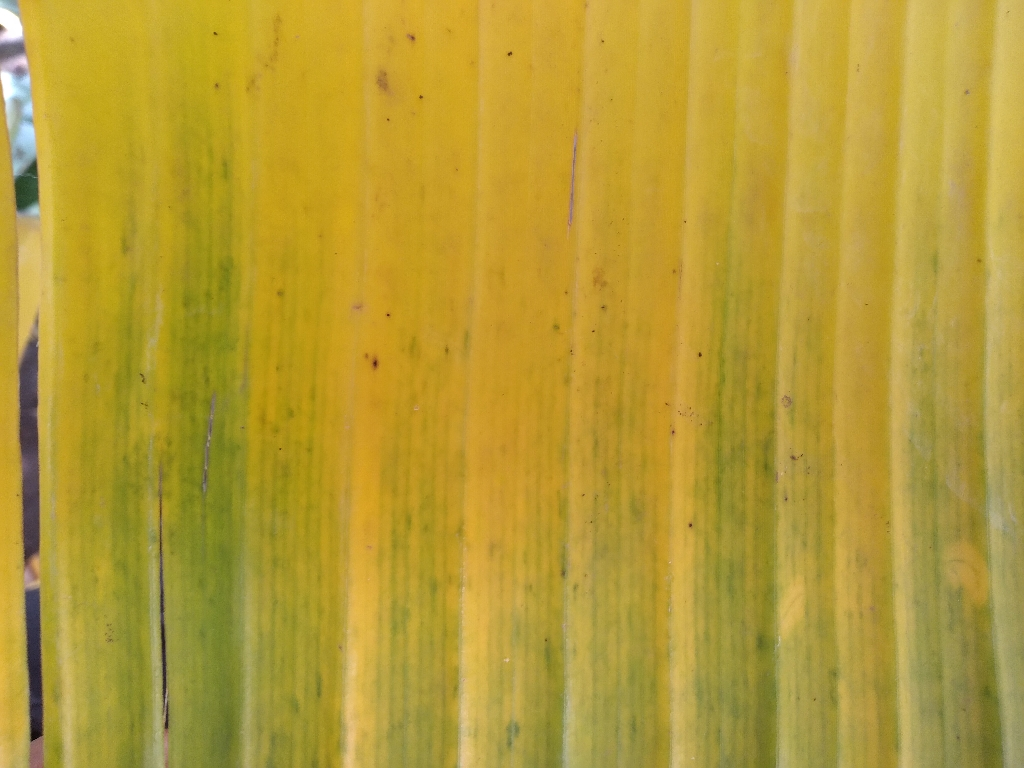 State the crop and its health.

banana, fusarium wilt race 1
